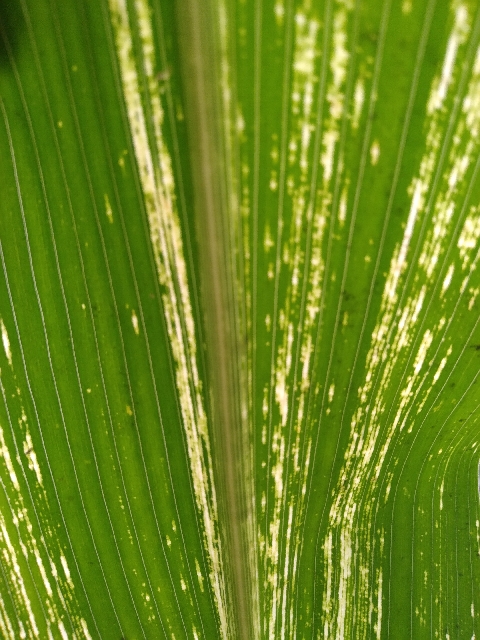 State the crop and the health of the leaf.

maize, maize streak virus
